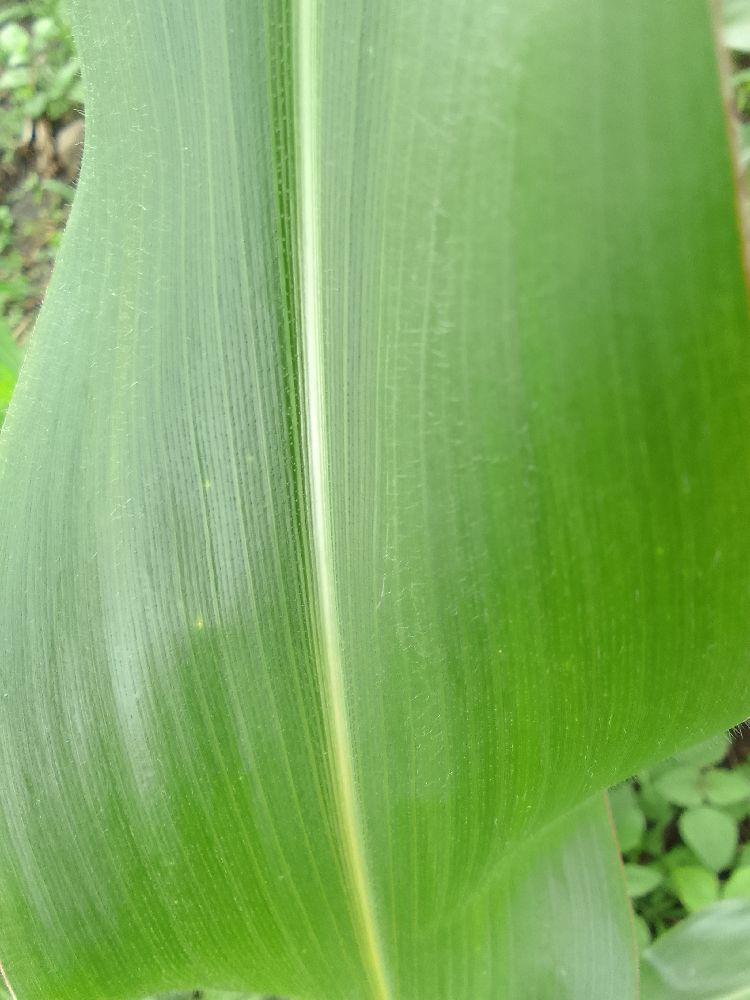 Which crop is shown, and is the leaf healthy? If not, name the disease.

maize, healthy
